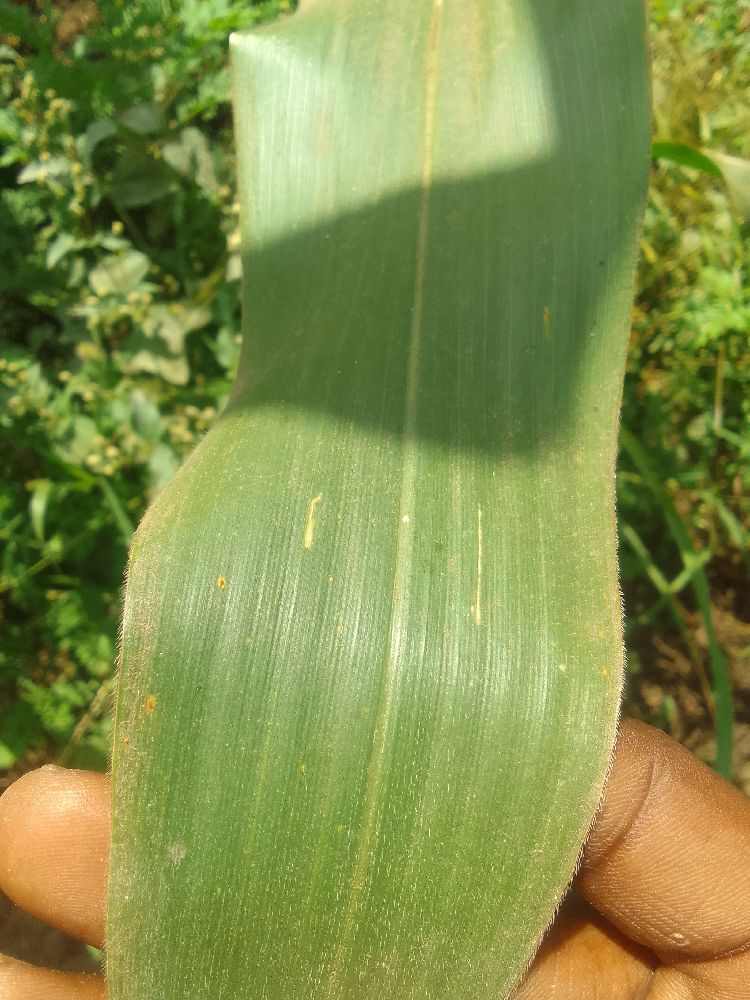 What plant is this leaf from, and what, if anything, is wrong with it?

maize, healthy
